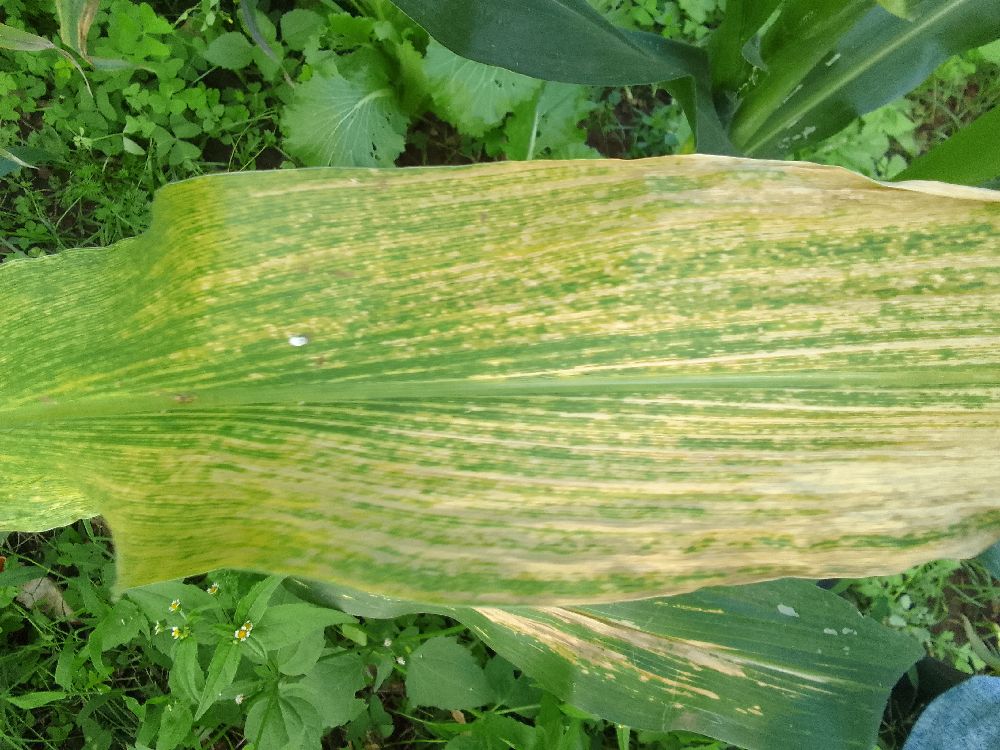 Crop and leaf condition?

maize, maize lethal necrosis
